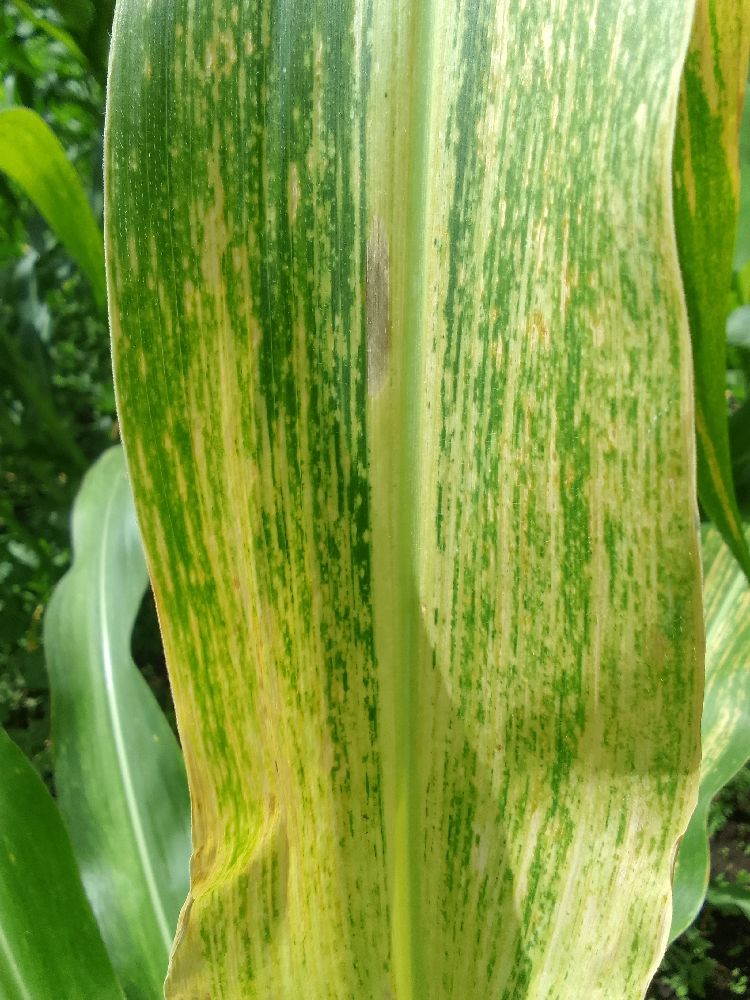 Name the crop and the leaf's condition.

maize, maize lethal necrosis
